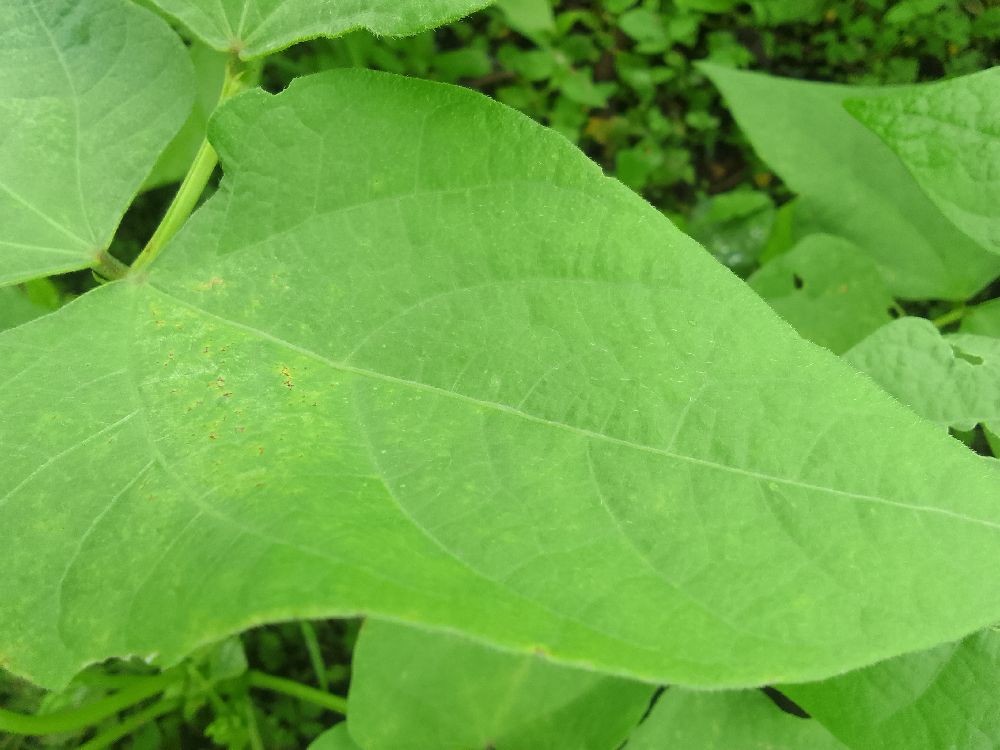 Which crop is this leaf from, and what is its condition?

common bean, healthy
